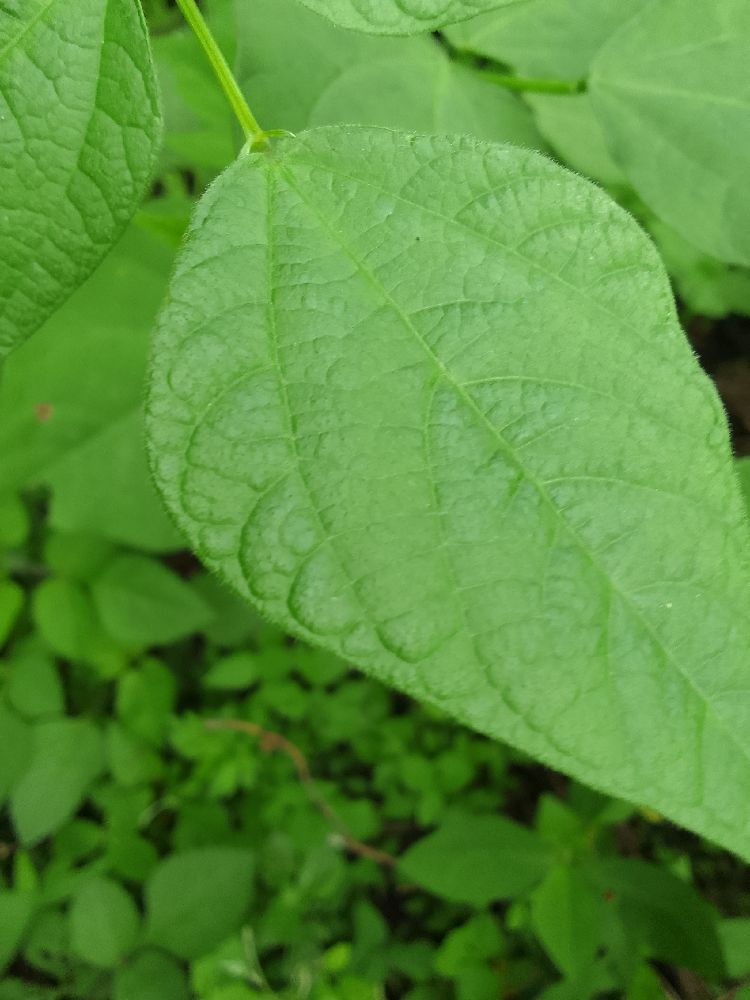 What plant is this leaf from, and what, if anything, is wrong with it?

common bean, healthy
